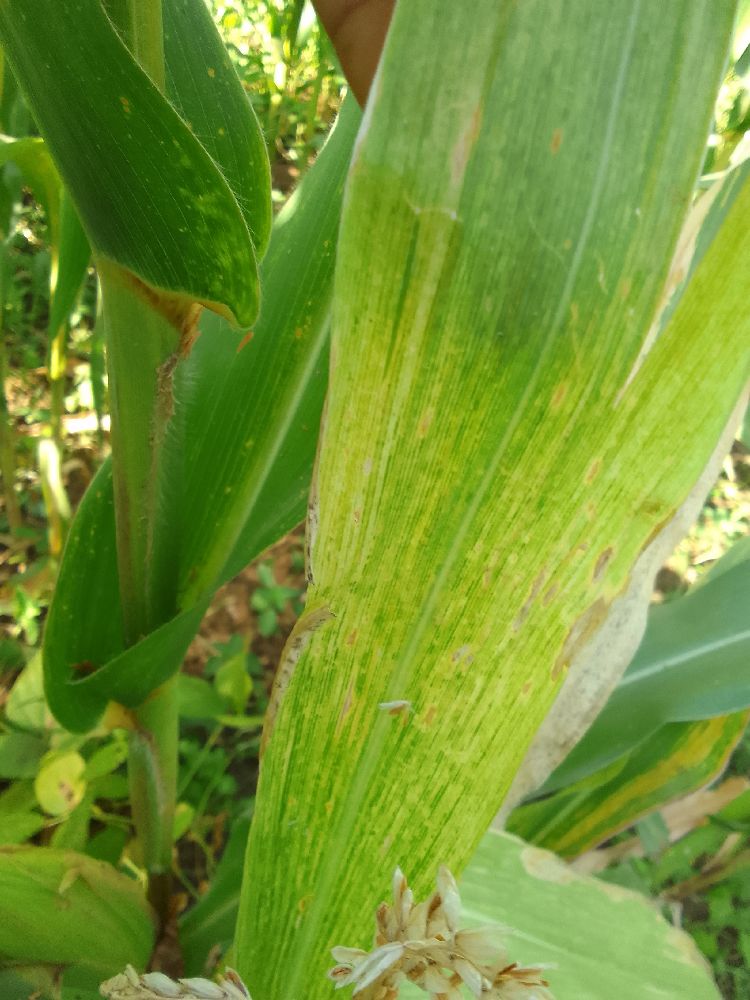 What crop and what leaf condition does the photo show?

maize, maize lethal necrosis
